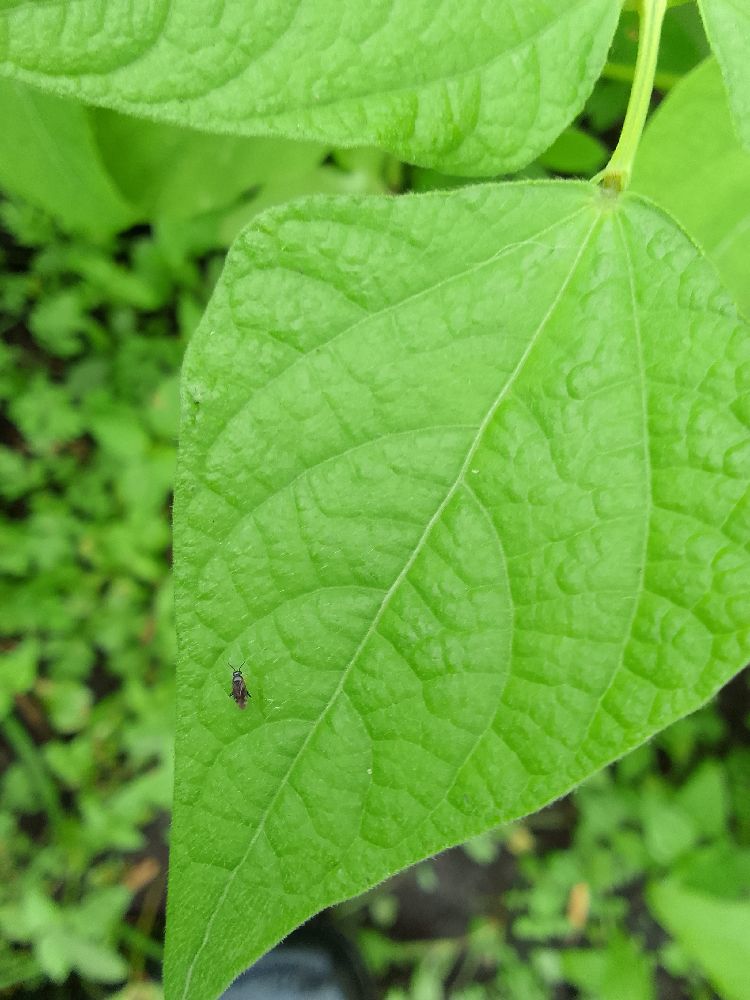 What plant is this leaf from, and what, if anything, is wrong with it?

common bean, healthy
